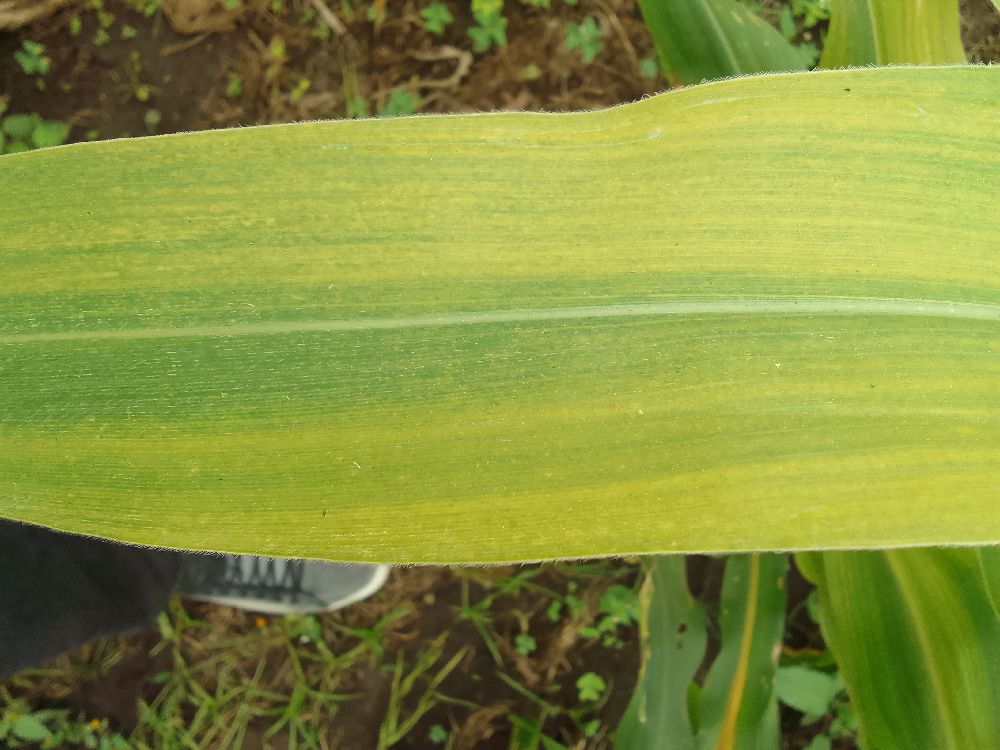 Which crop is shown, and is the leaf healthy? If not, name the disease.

maize, maize lethal necrosis
